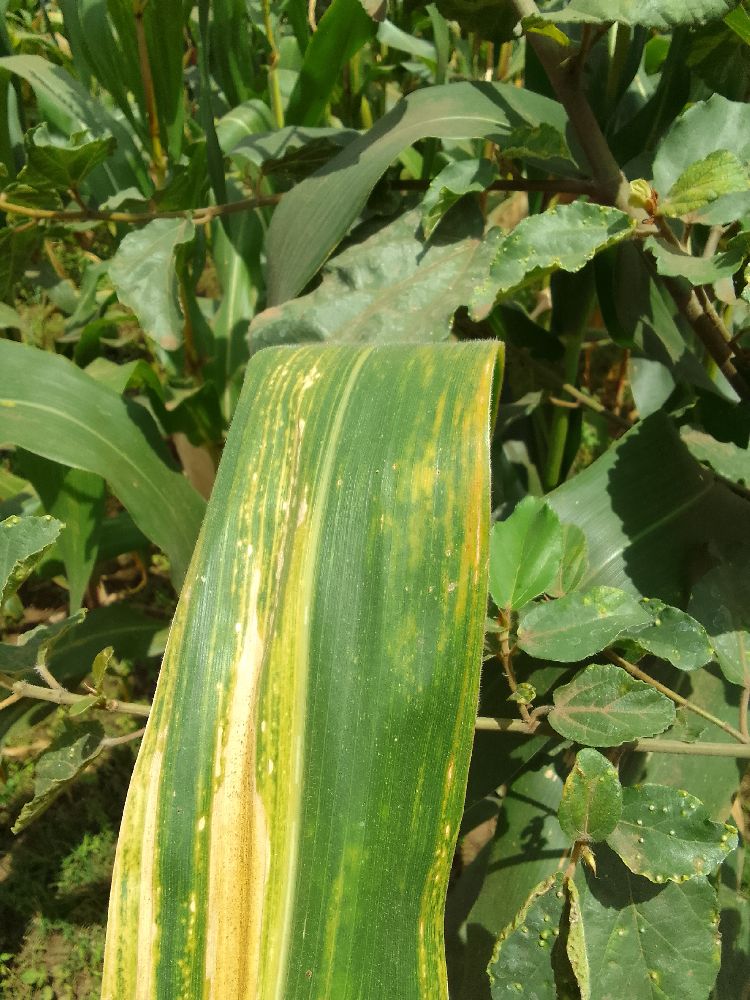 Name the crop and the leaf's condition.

maize, maize lethal necrosis
